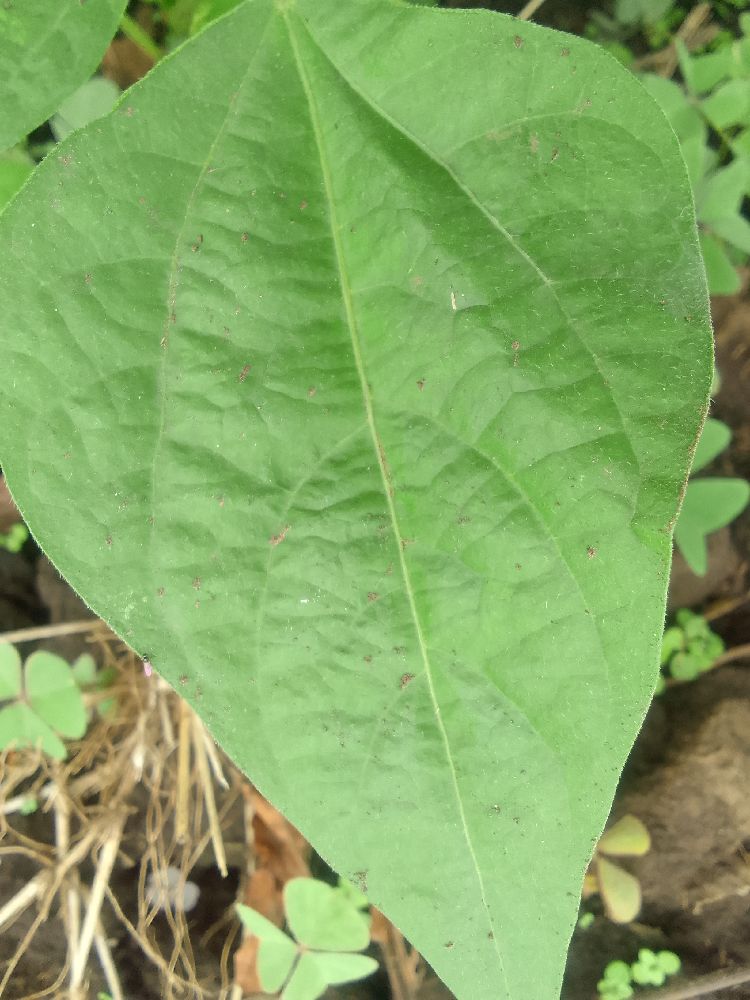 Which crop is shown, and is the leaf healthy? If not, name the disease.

common bean, healthy
